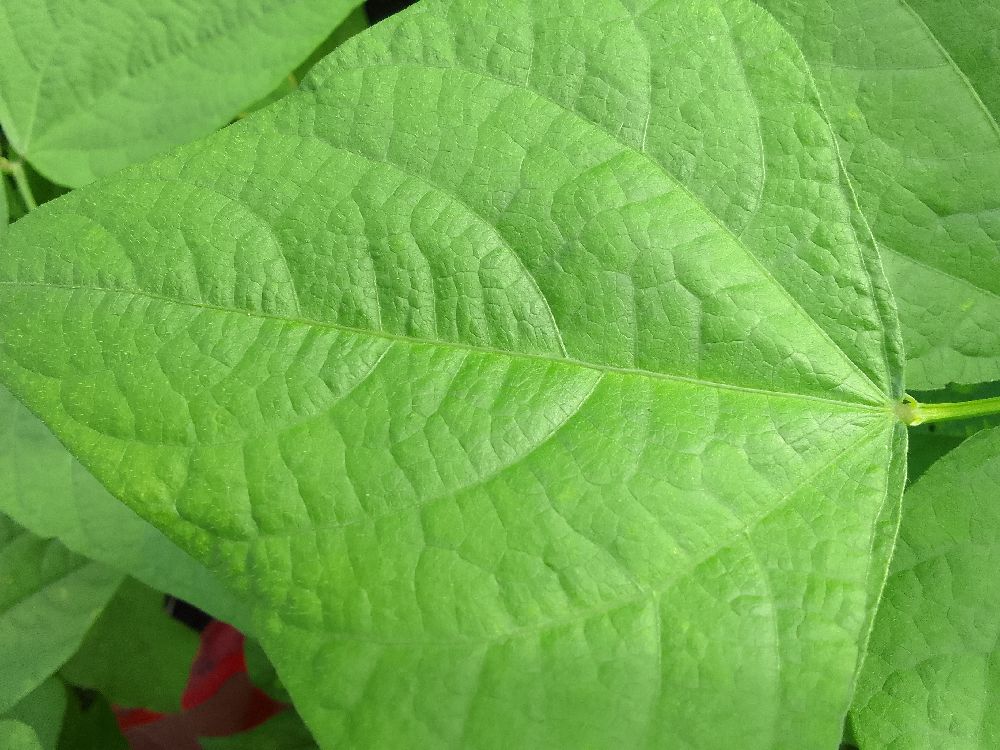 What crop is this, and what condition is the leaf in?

common bean, healthy
